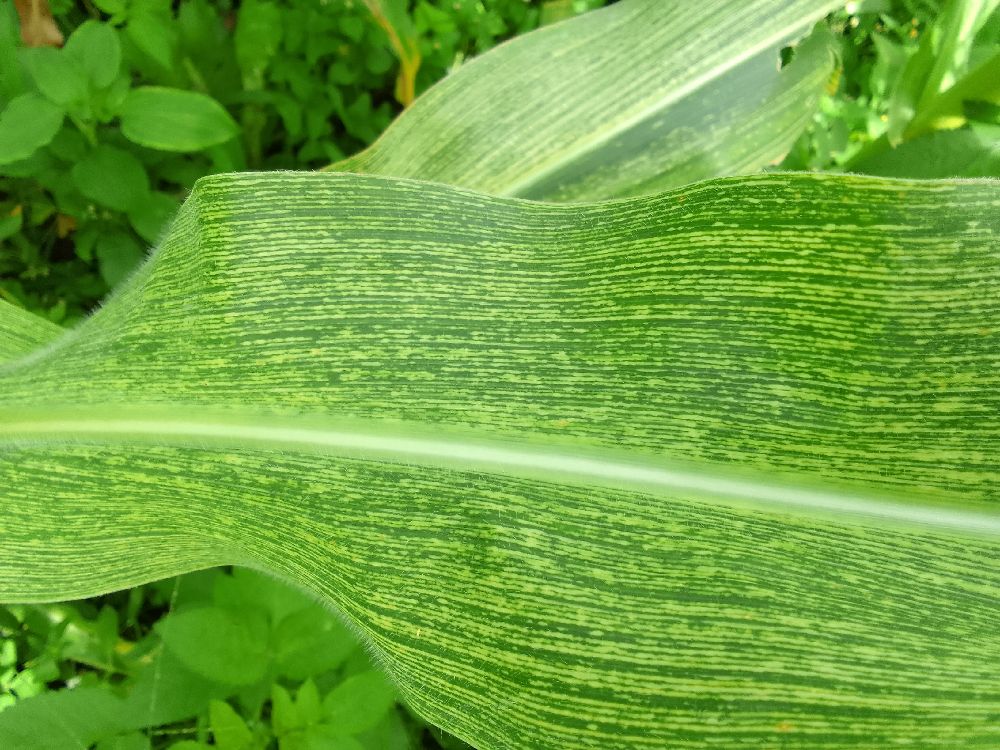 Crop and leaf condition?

maize, maize streak virus
